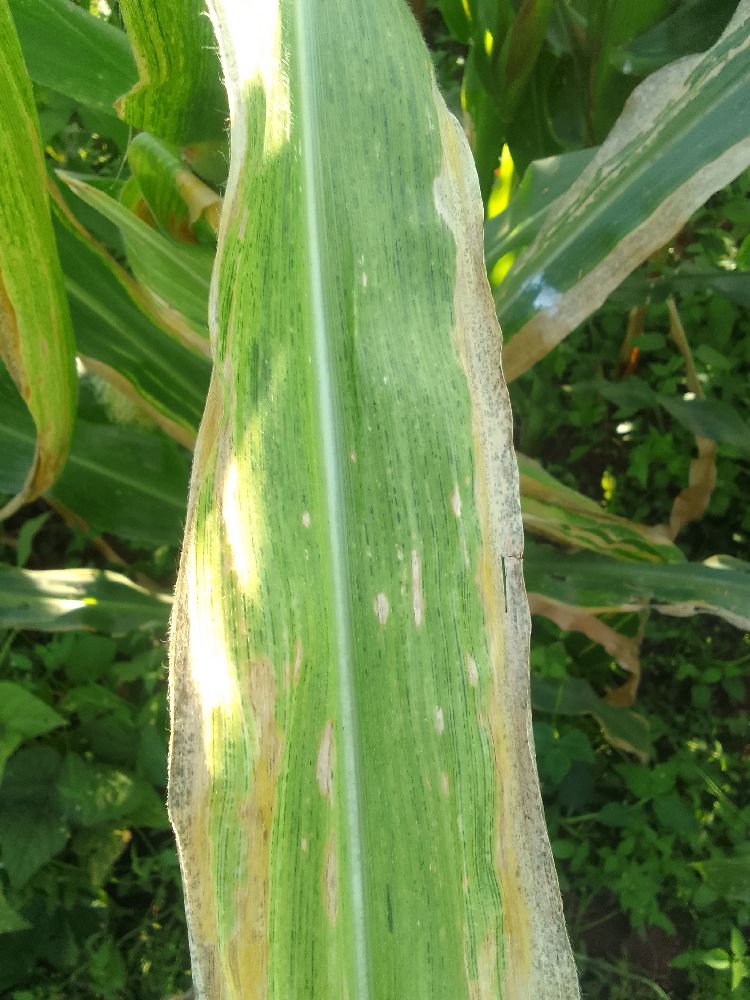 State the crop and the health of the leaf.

maize, maize lethal necrosis
